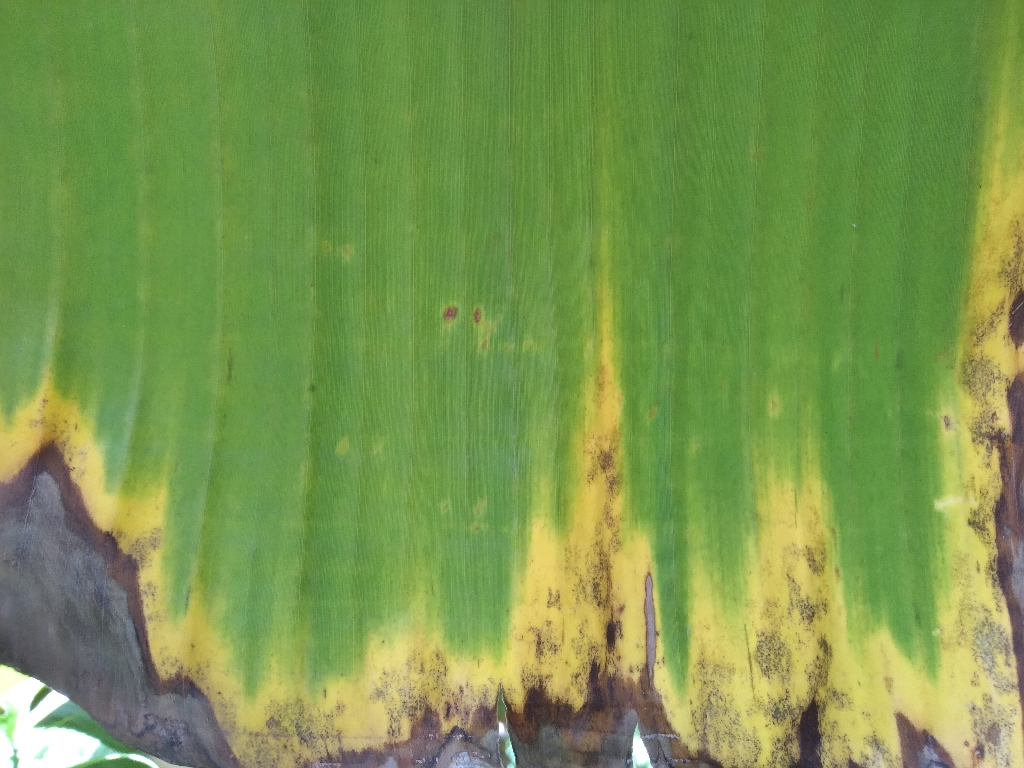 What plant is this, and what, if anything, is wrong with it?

banana, black sigatoka
